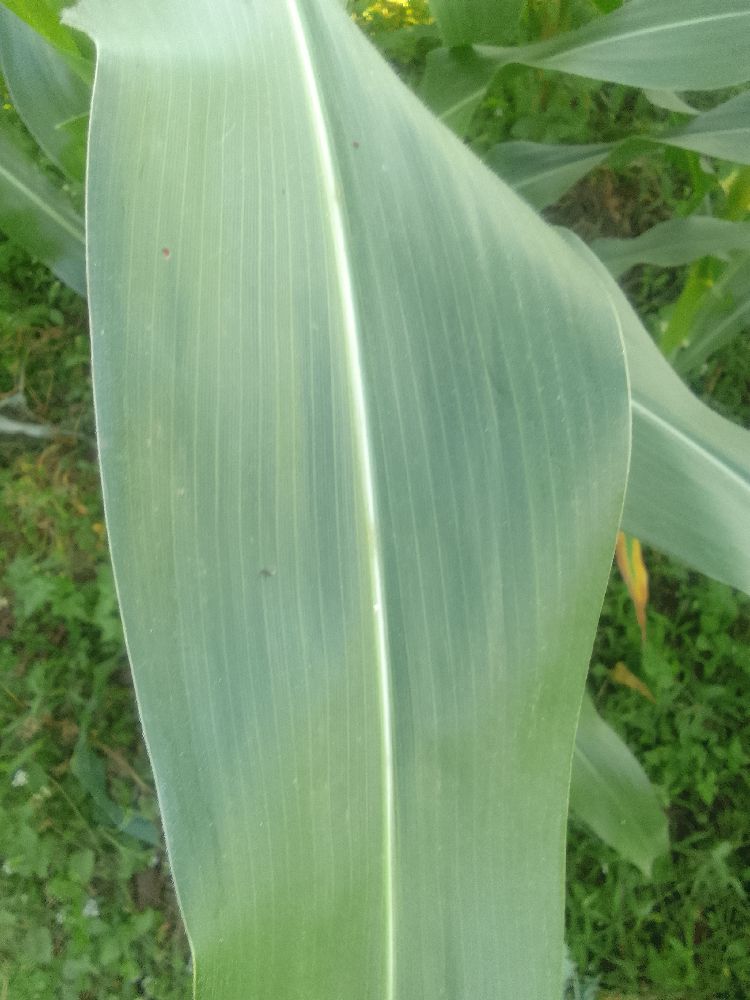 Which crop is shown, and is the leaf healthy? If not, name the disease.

maize, healthy
